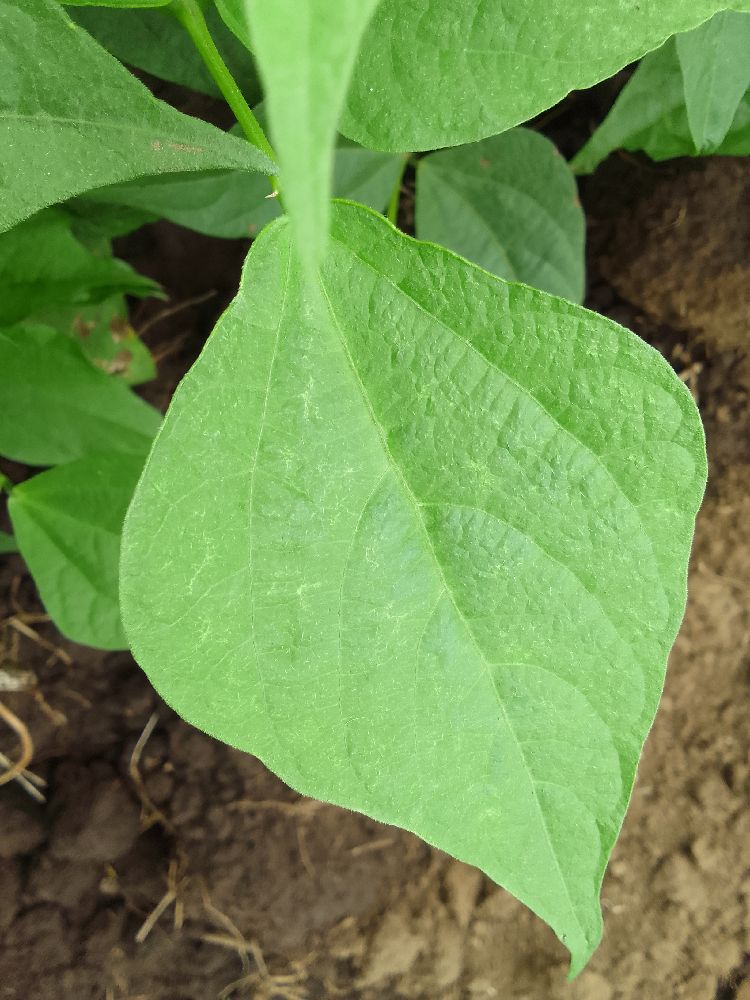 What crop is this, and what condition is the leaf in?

common bean, healthy
